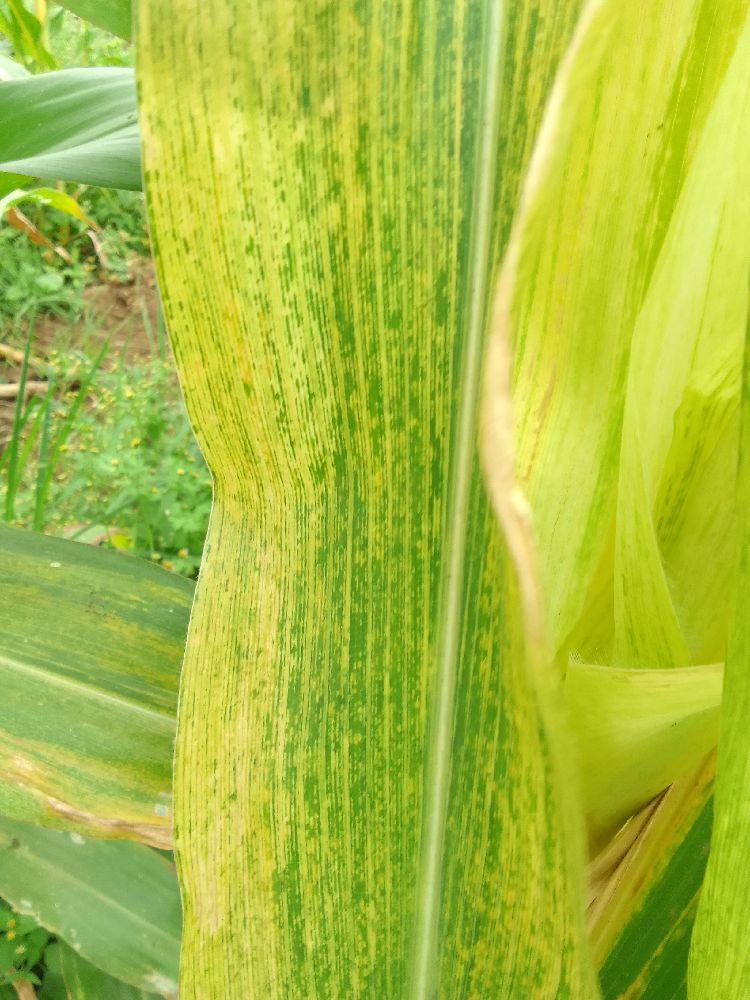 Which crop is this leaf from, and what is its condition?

maize, maize lethal necrosis
